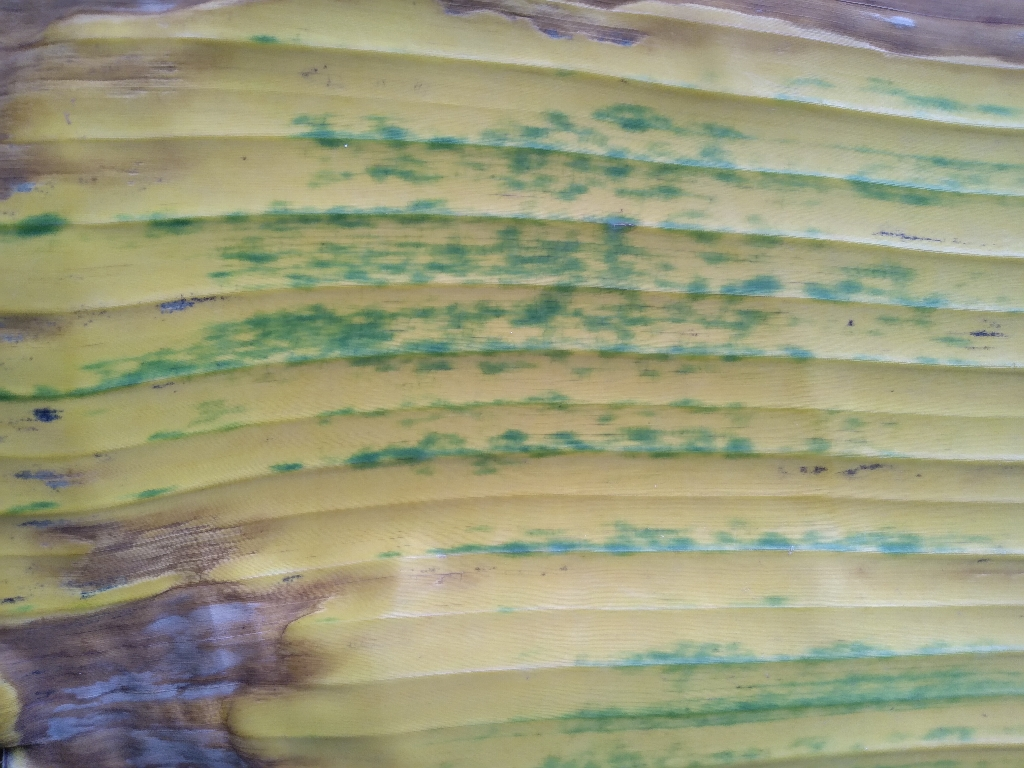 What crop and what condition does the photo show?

banana, fusarium wilt race 1
